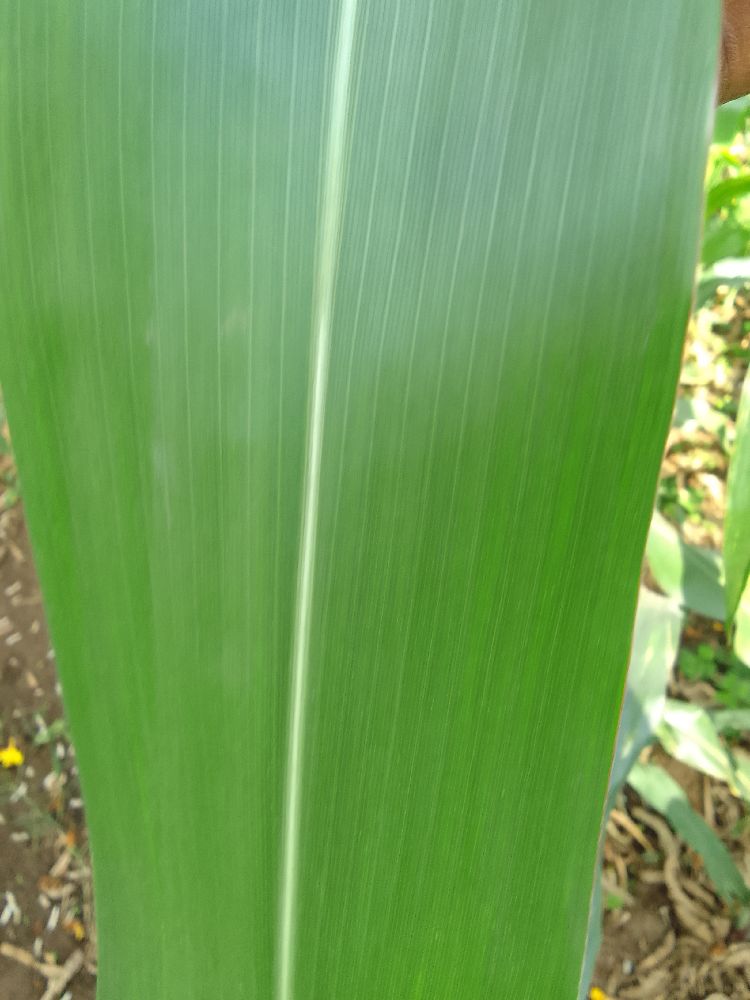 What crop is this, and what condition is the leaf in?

maize, healthy
